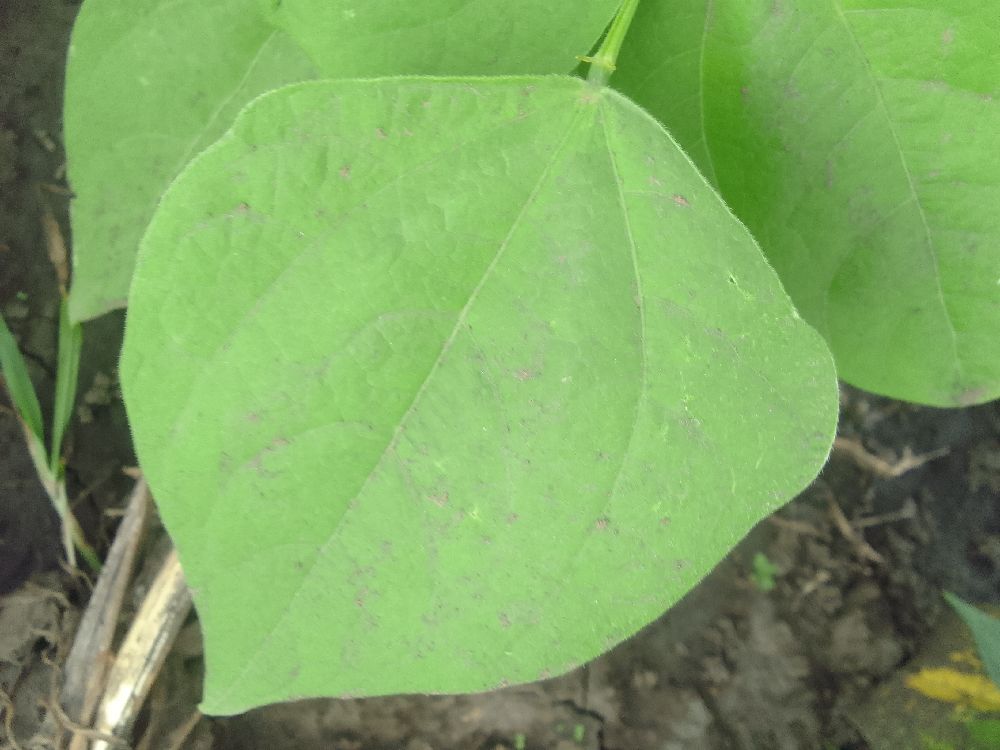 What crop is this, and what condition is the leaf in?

common bean, healthy
